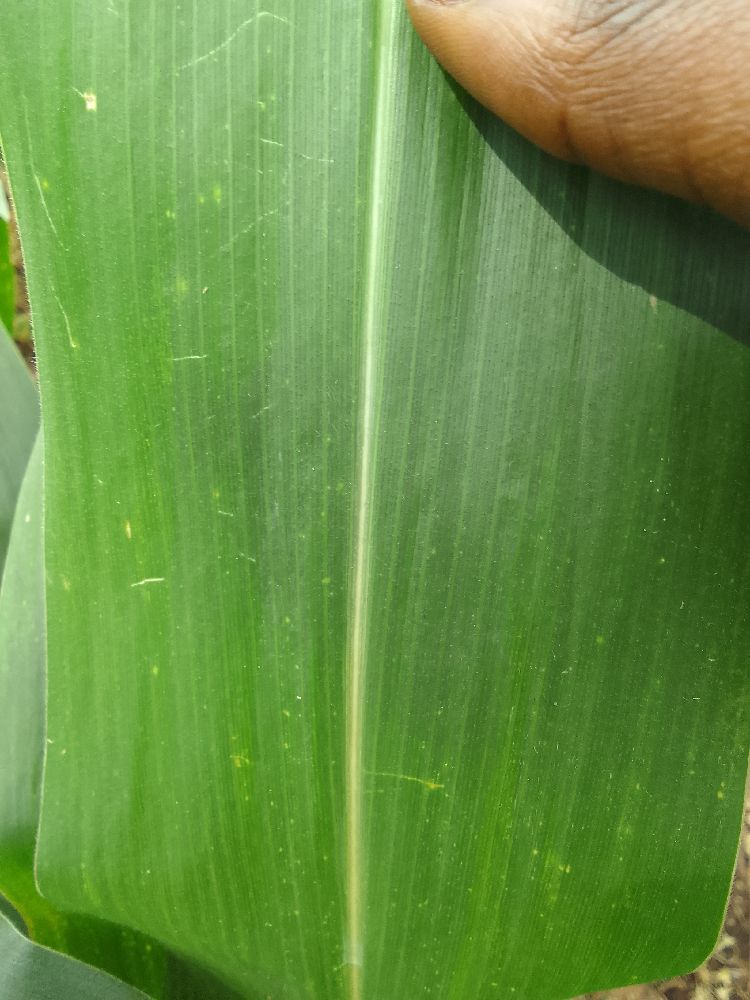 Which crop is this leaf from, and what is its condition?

maize, healthy
